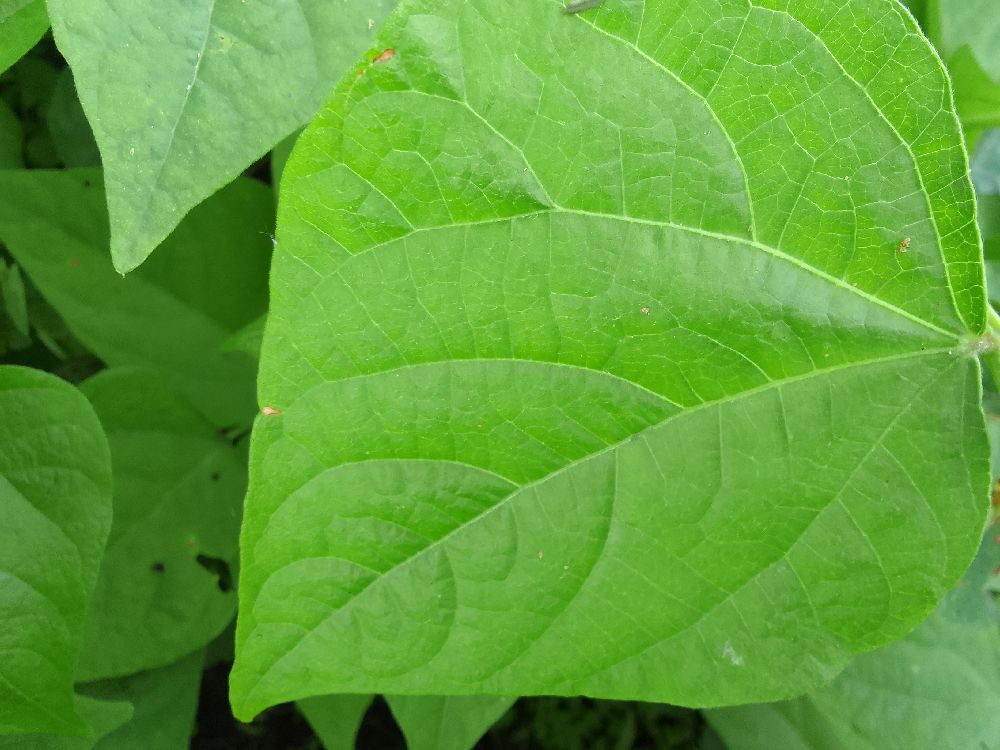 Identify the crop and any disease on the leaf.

common bean, healthy
